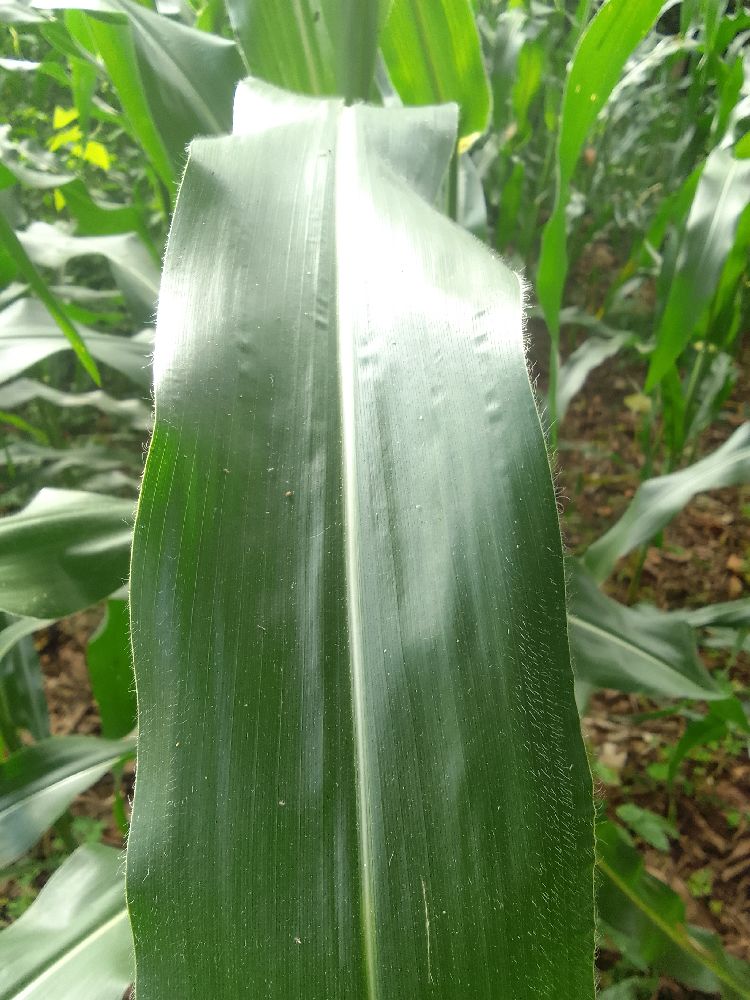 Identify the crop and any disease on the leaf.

maize, healthy
